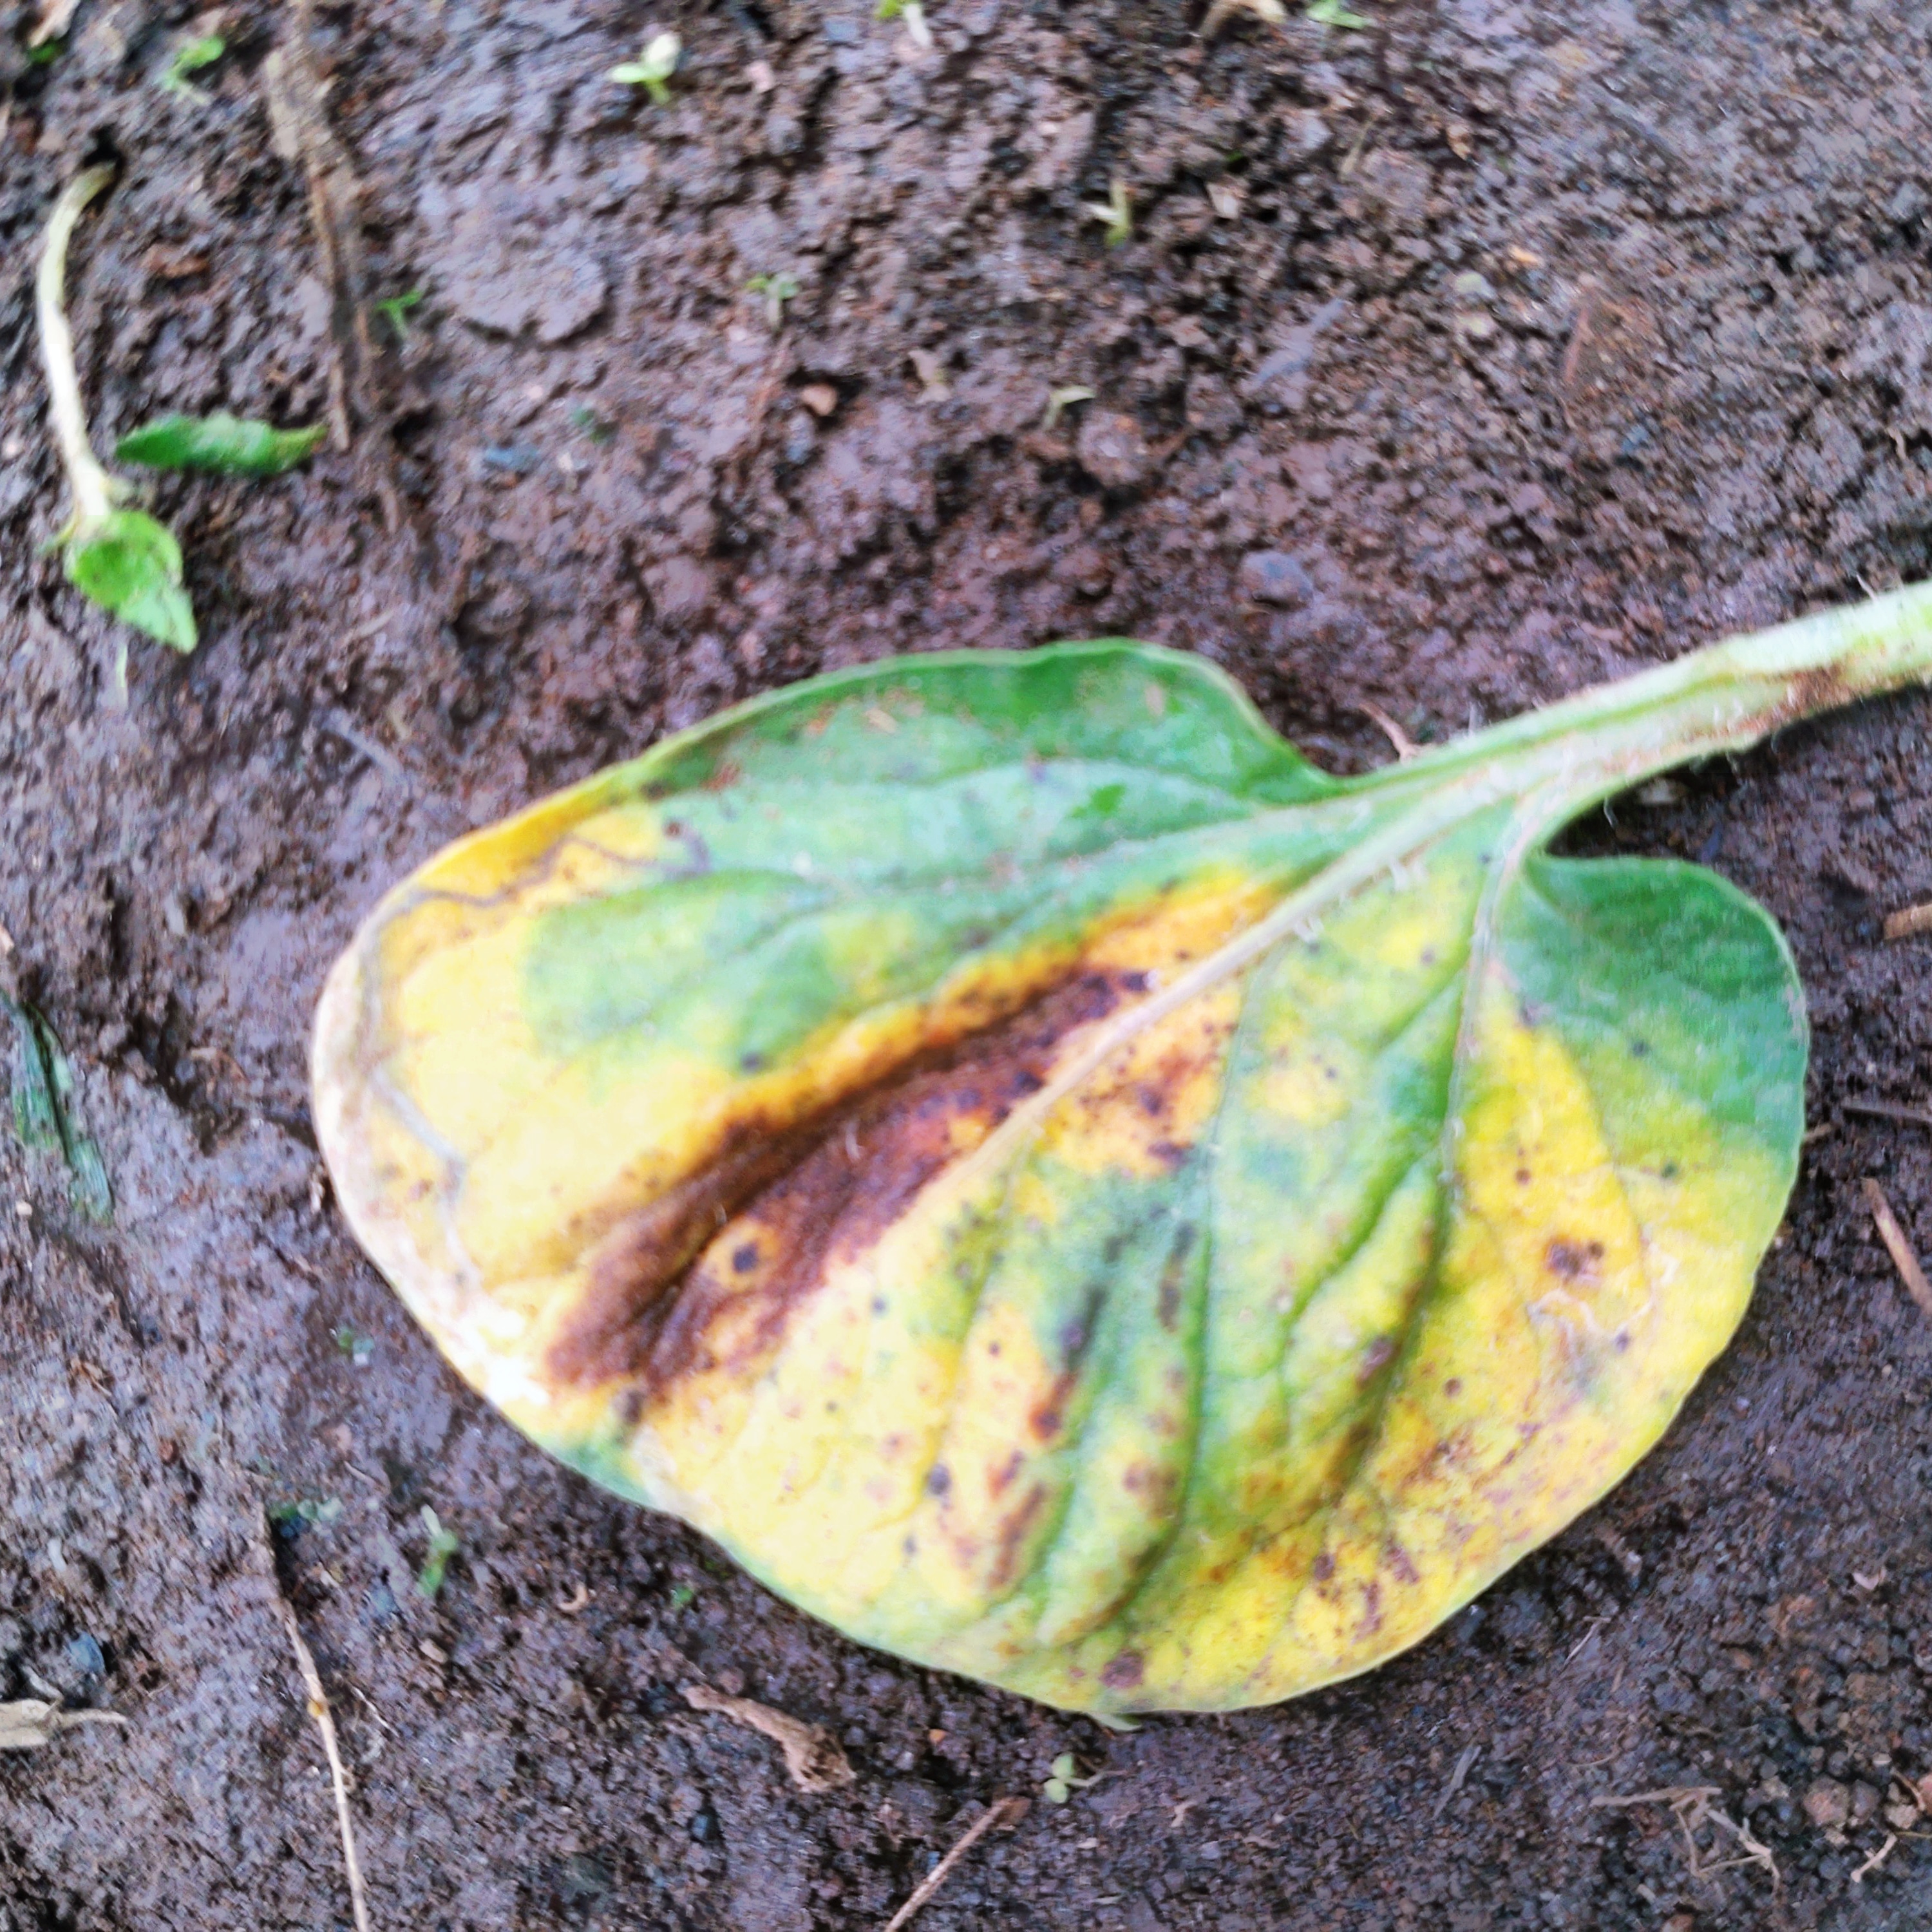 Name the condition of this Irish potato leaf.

late blight
